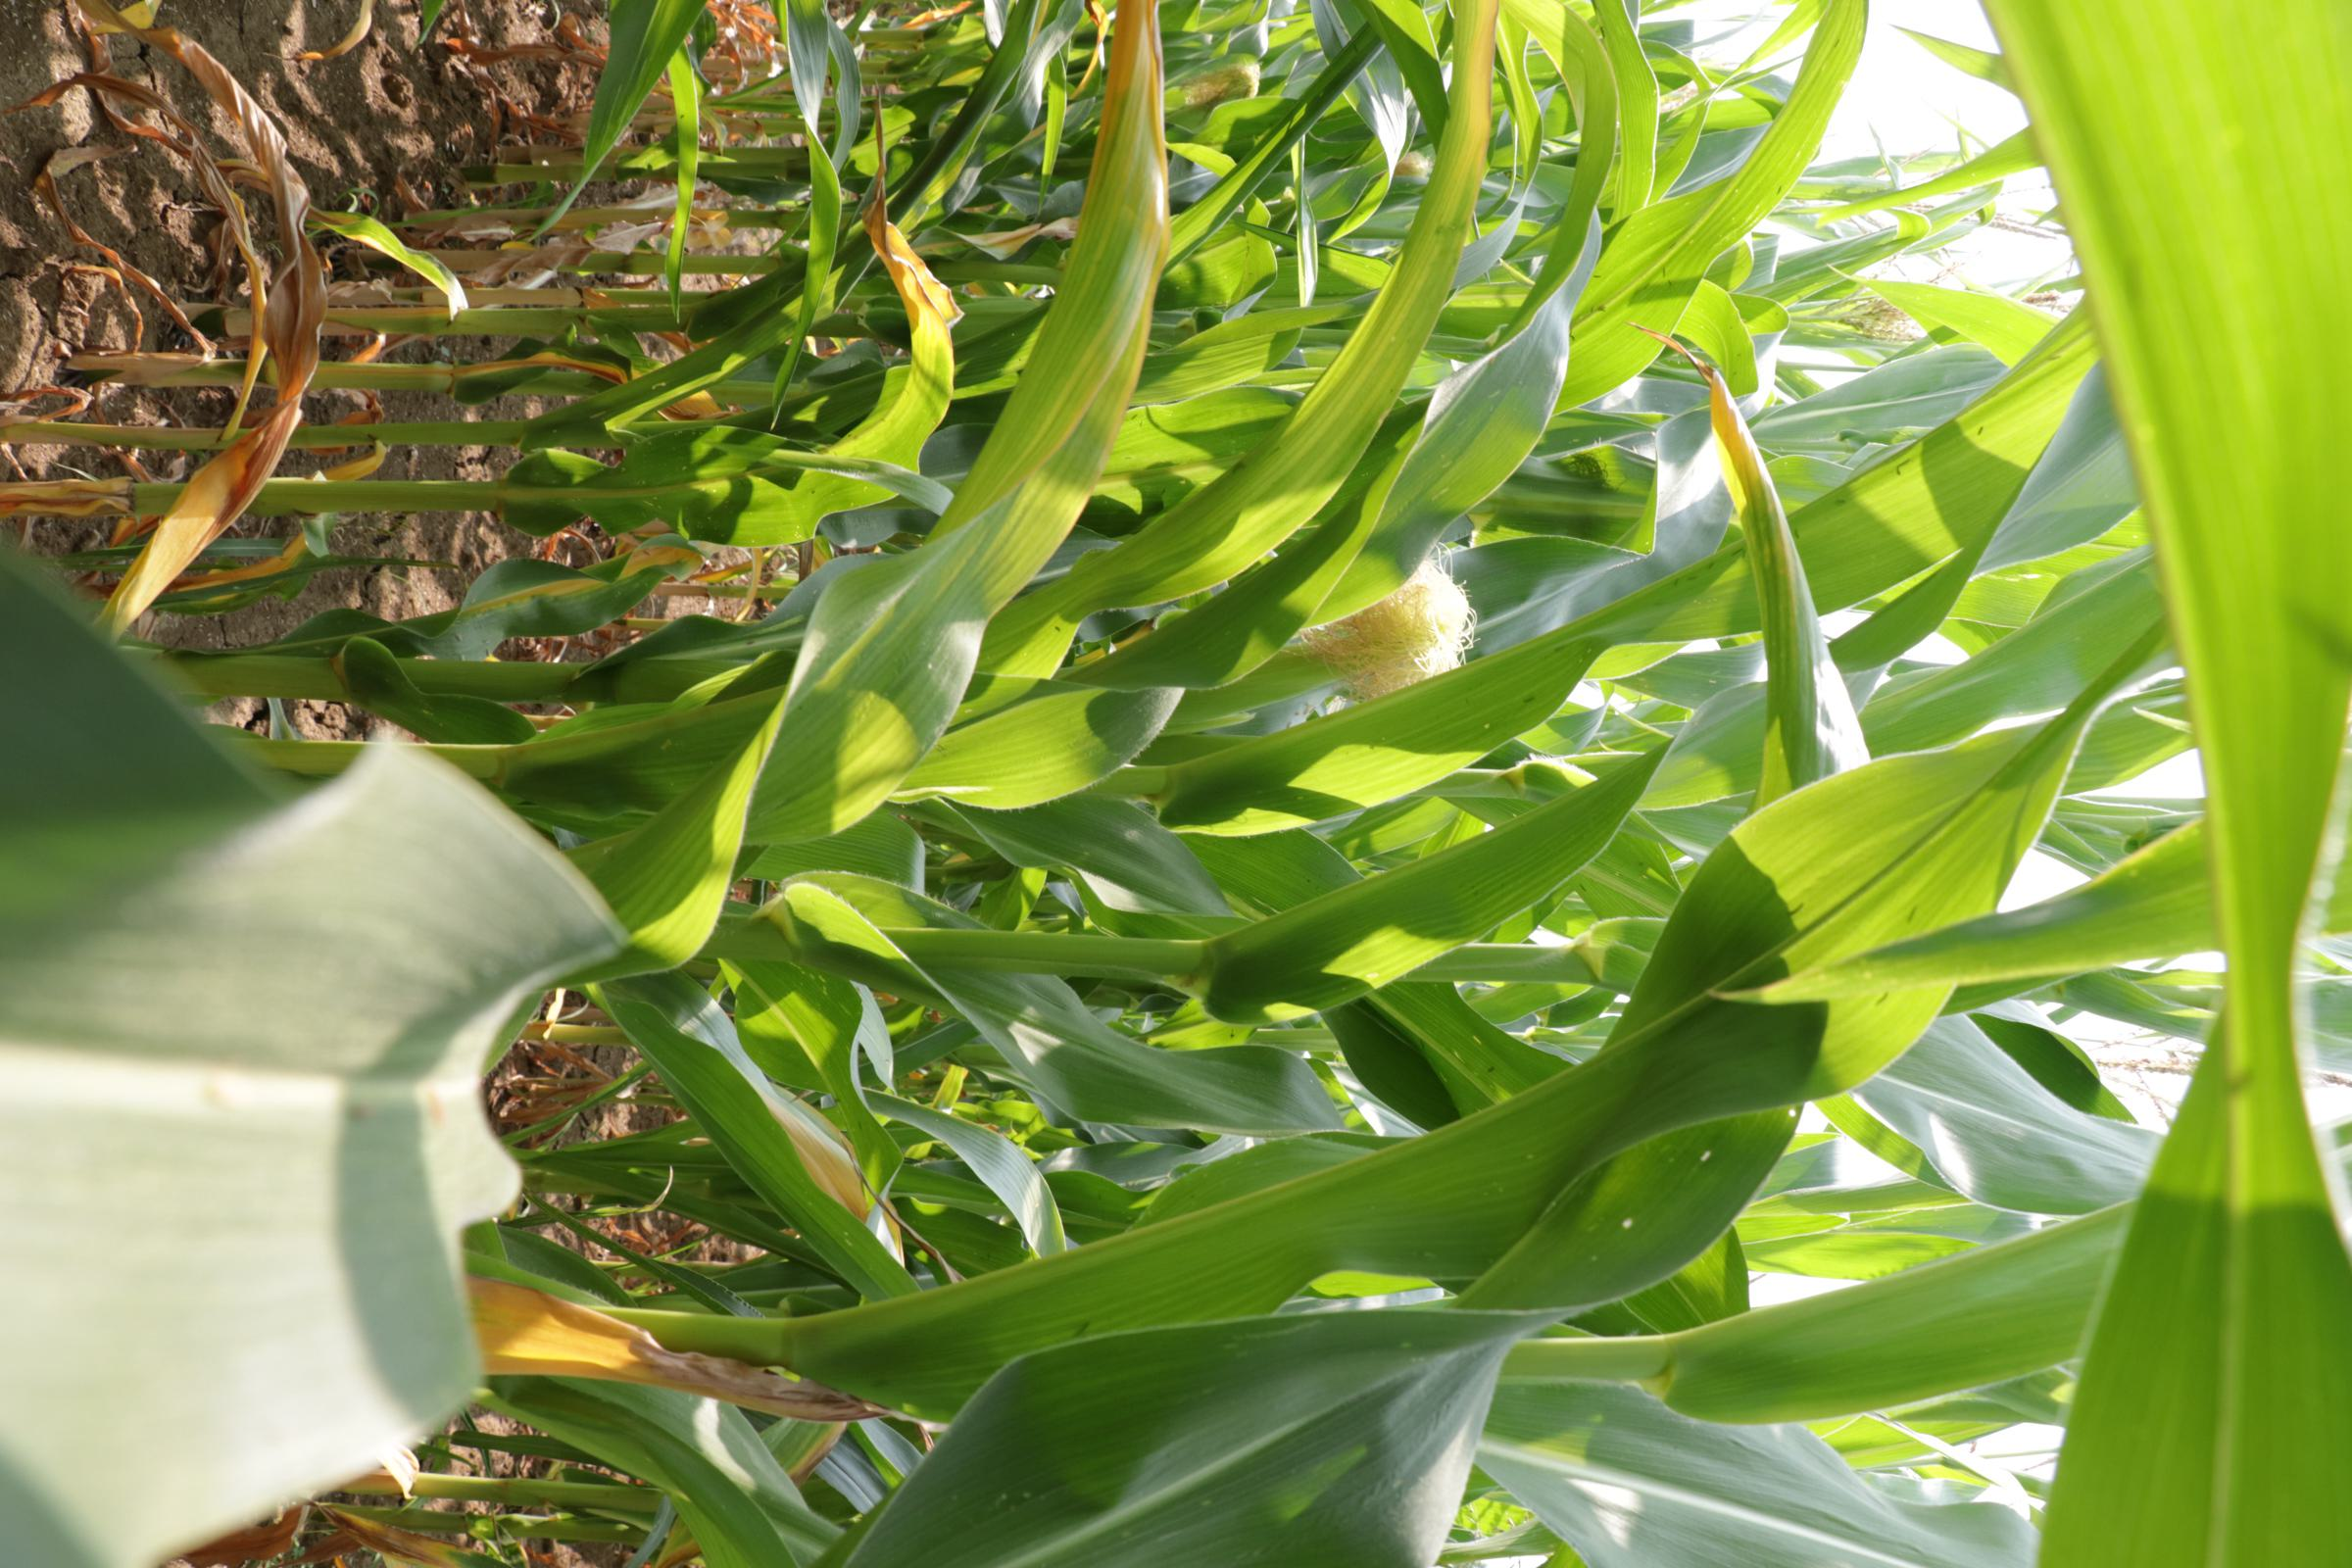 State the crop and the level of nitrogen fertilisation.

maize, no added nitrogen
